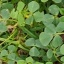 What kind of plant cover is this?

unstructured weed
